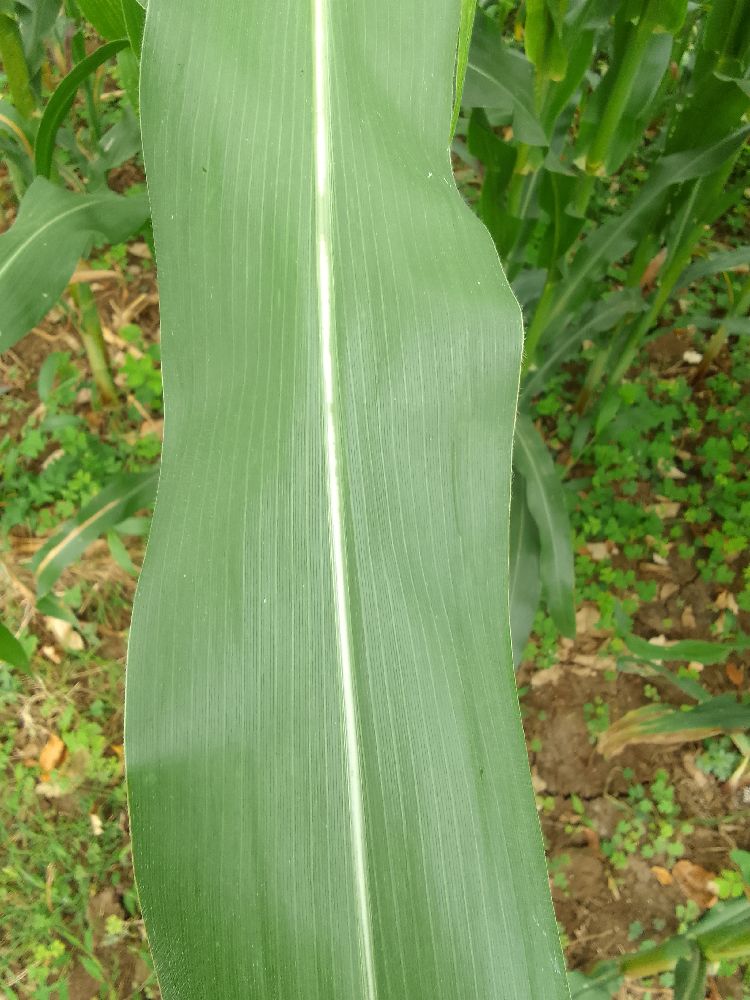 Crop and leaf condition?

maize, healthy
